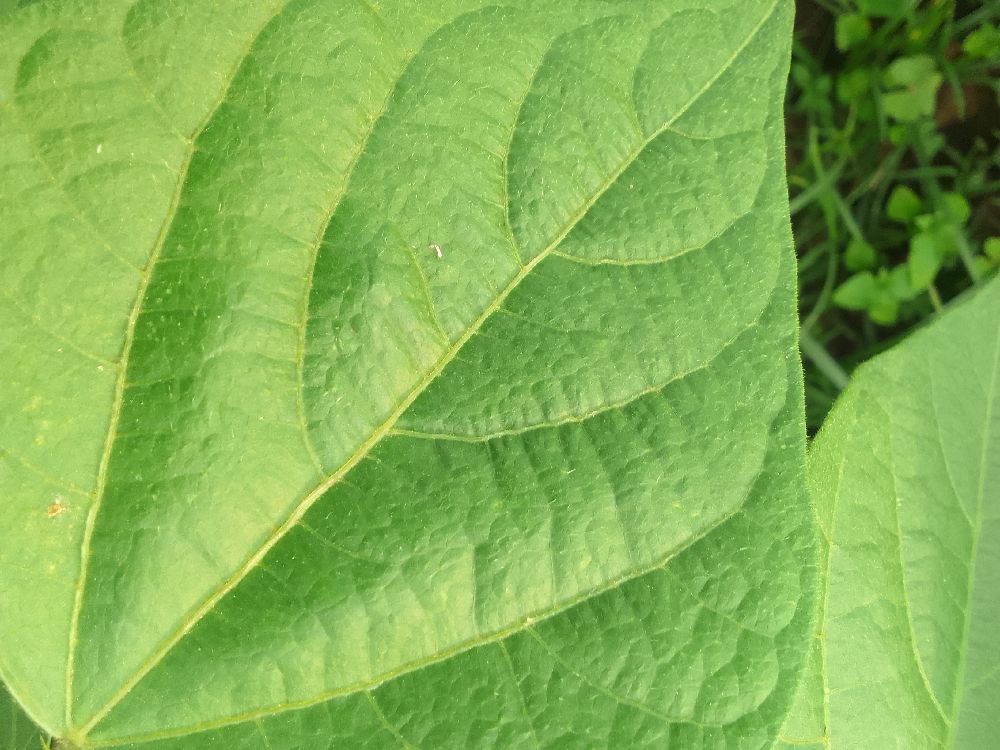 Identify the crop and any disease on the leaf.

common bean, healthy
